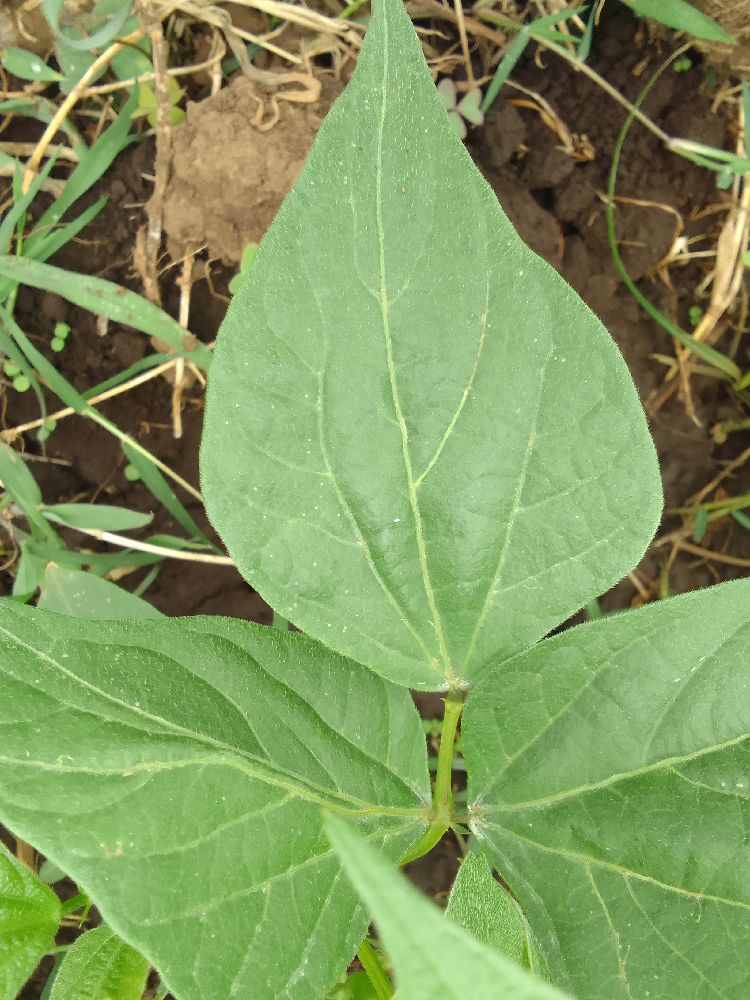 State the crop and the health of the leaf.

common bean, healthy
